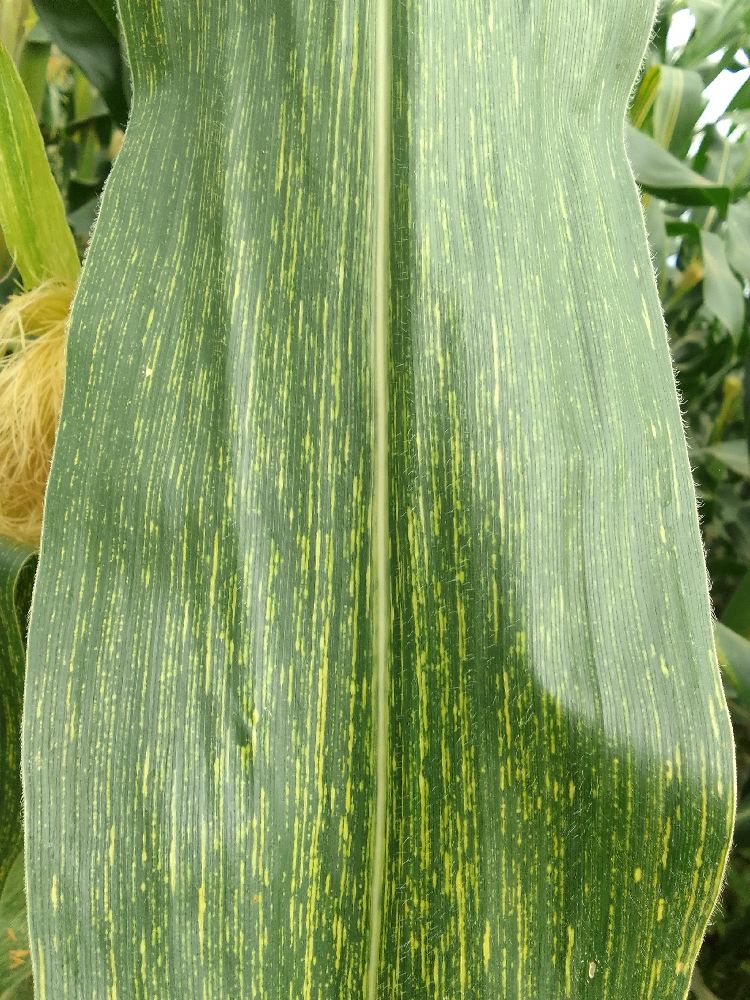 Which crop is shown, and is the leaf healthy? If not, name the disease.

maize, maize streak virus
